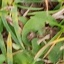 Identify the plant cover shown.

grass
